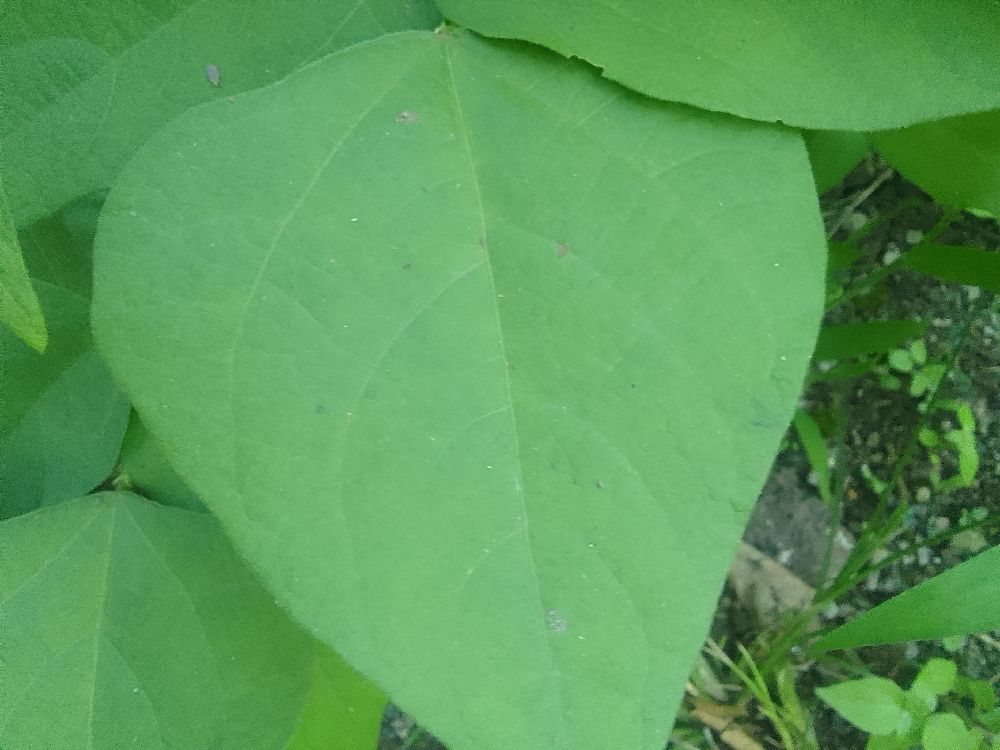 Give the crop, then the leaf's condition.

common bean, healthy
